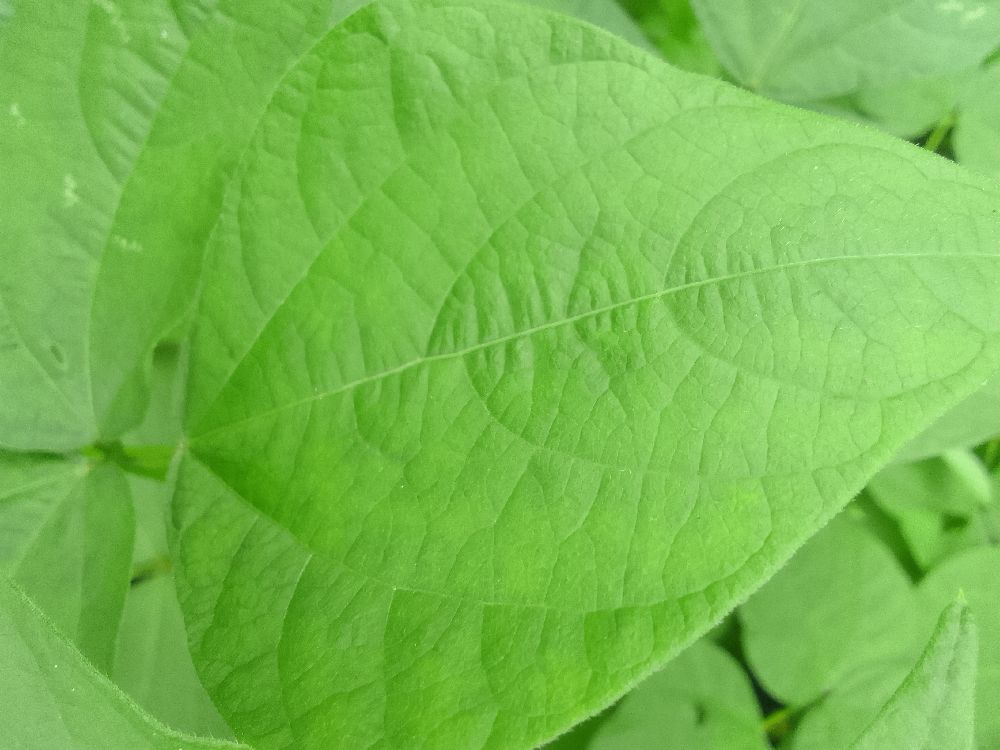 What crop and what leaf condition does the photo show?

common bean, healthy
